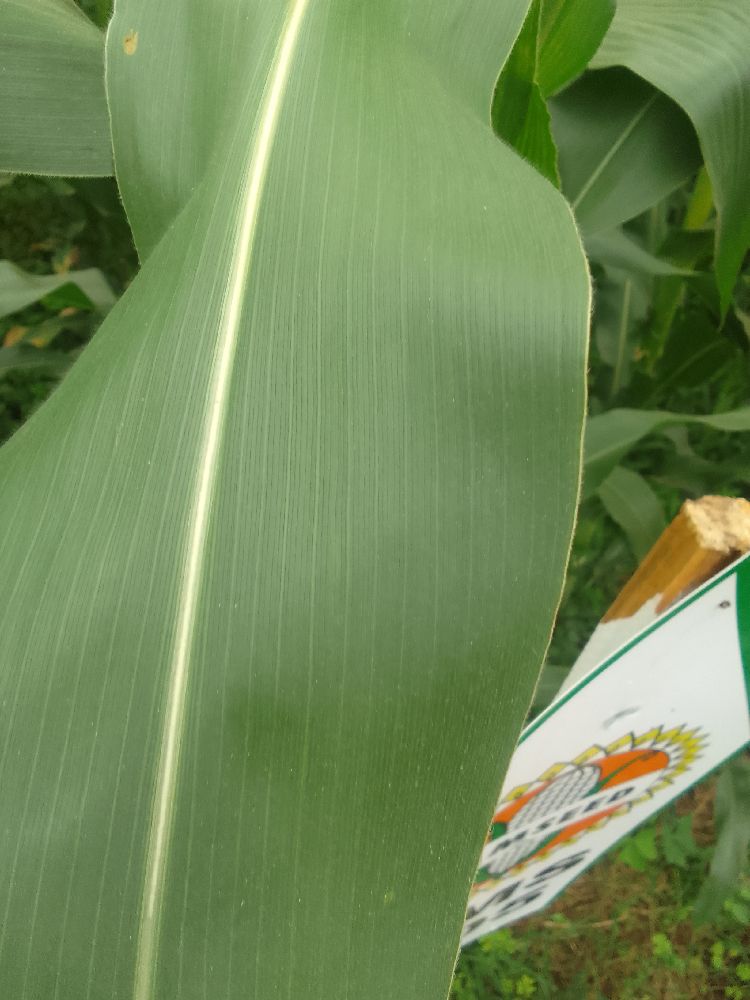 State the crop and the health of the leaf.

maize, healthy
